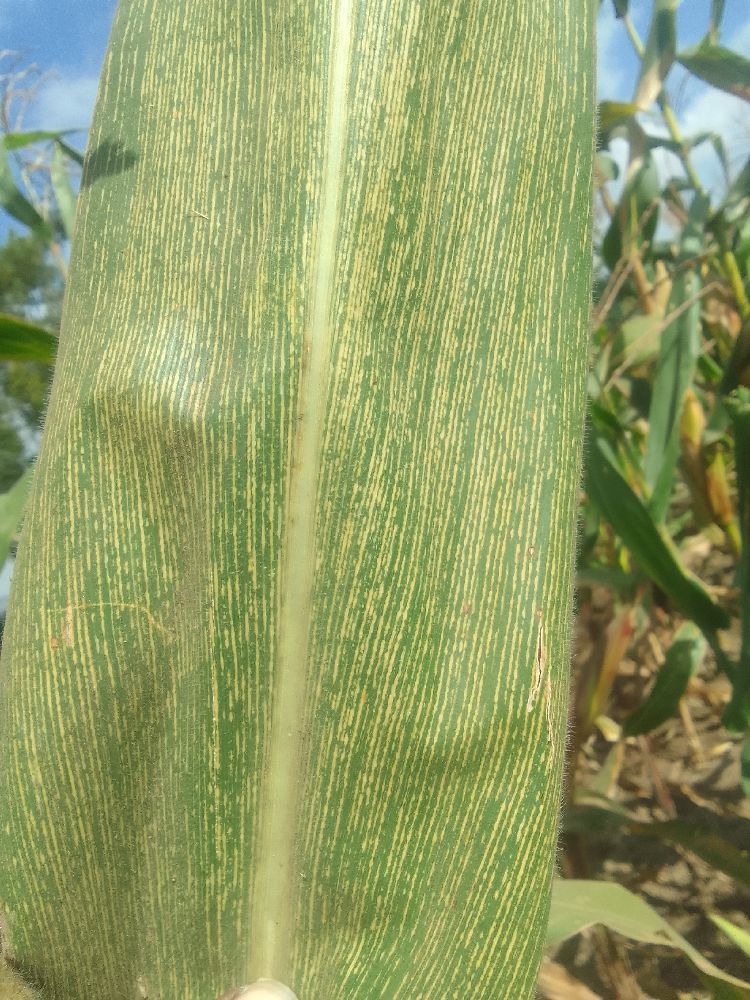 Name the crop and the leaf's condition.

maize, maize streak virus
